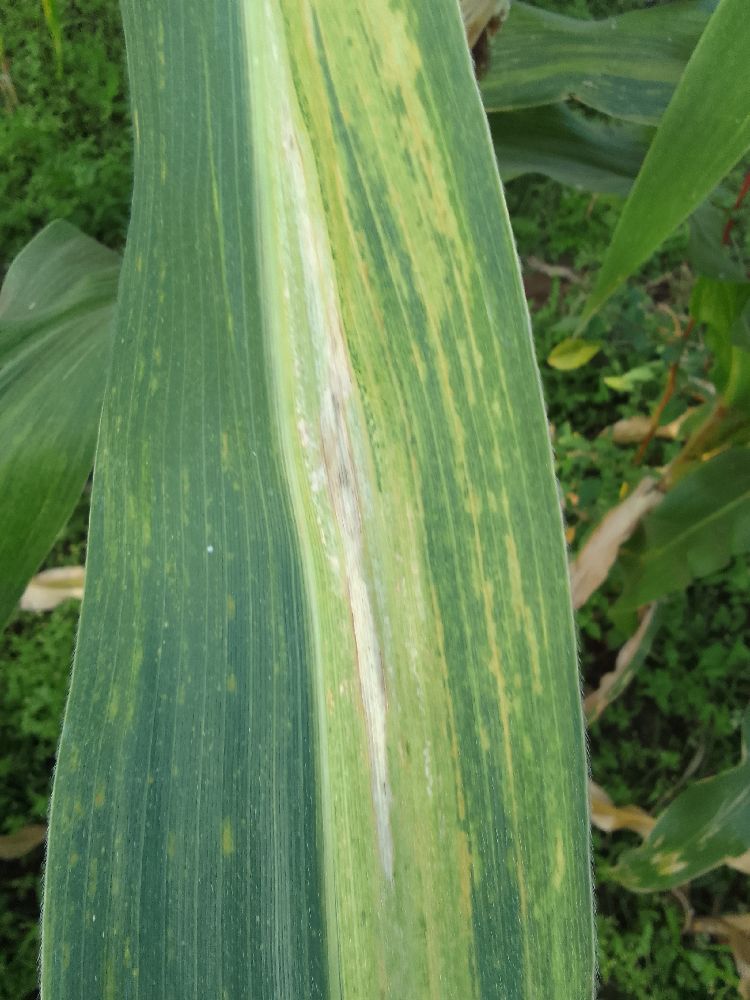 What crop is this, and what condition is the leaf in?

maize, maize lethal necrosis
